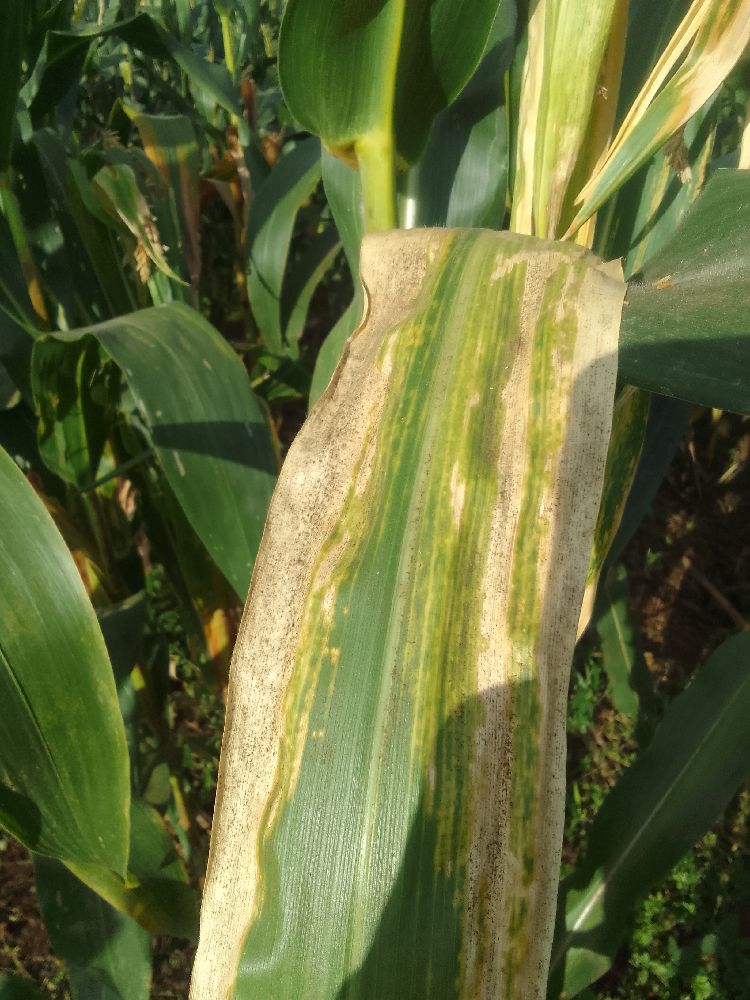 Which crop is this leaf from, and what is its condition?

maize, maize lethal necrosis
